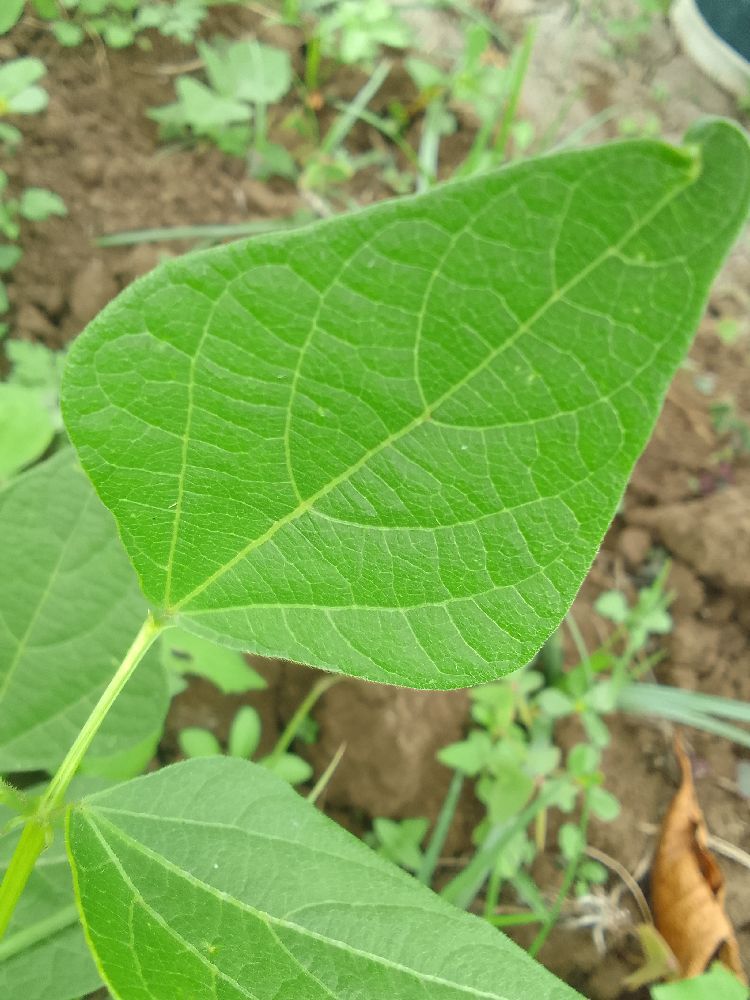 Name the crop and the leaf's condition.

common bean, healthy
